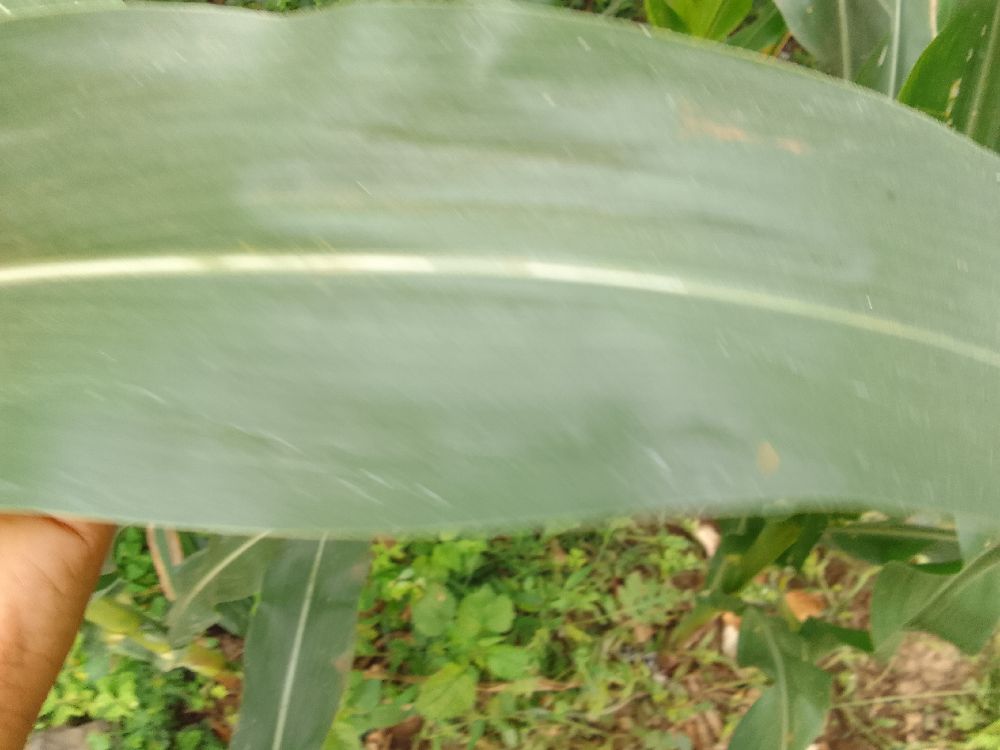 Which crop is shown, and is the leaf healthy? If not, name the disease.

maize, healthy
